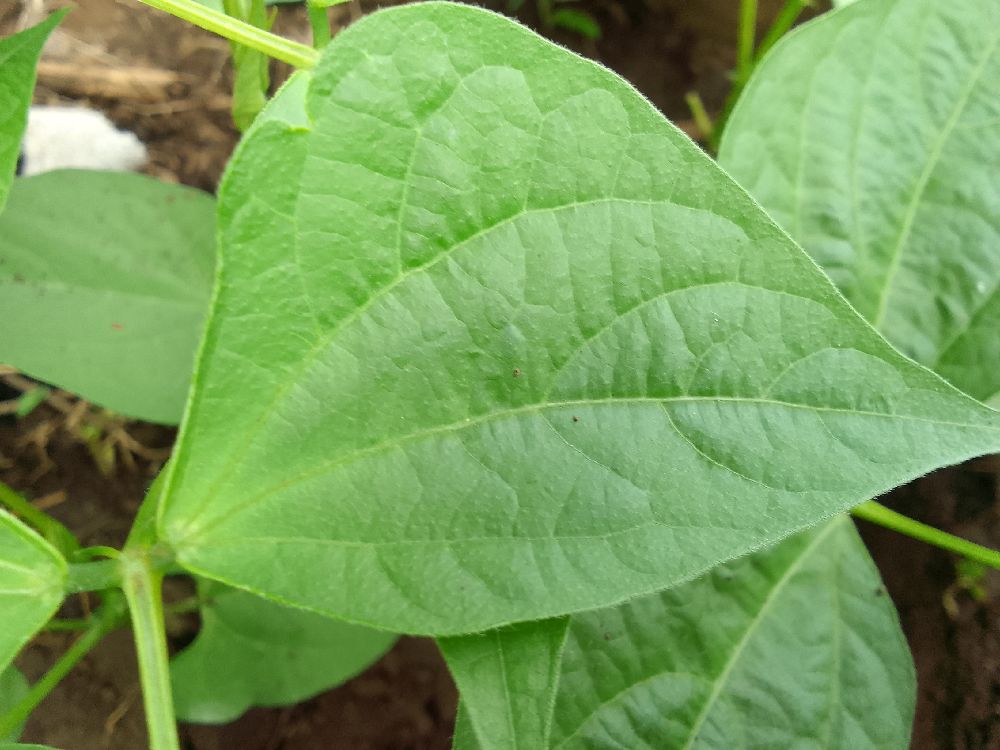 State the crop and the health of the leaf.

common bean, healthy
